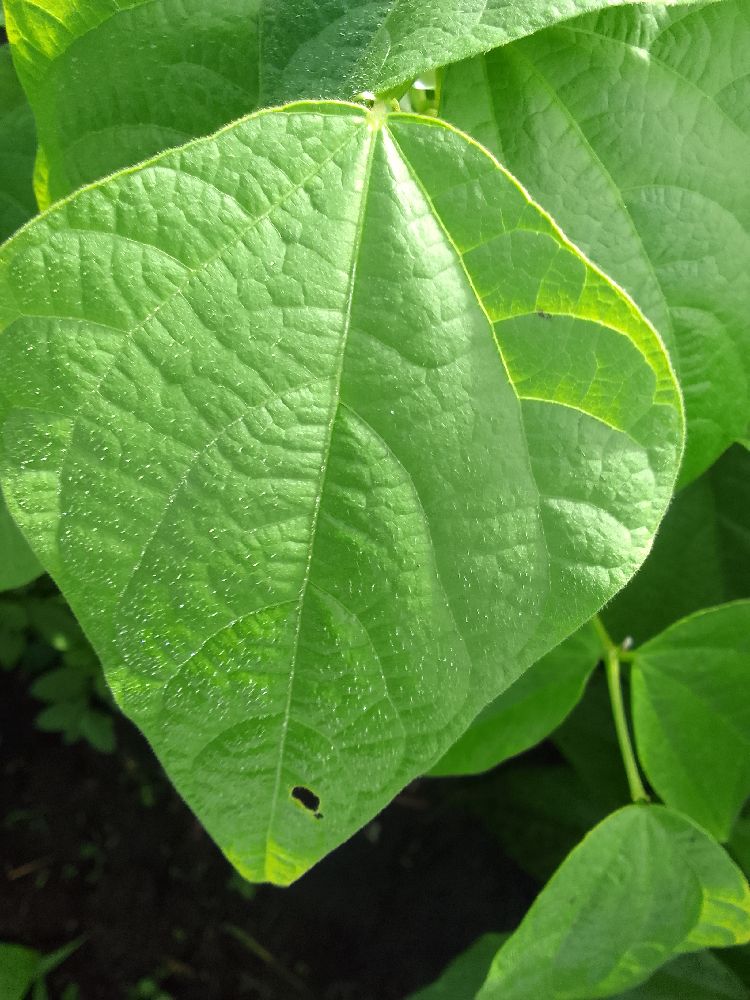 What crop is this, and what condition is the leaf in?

common bean, healthy
